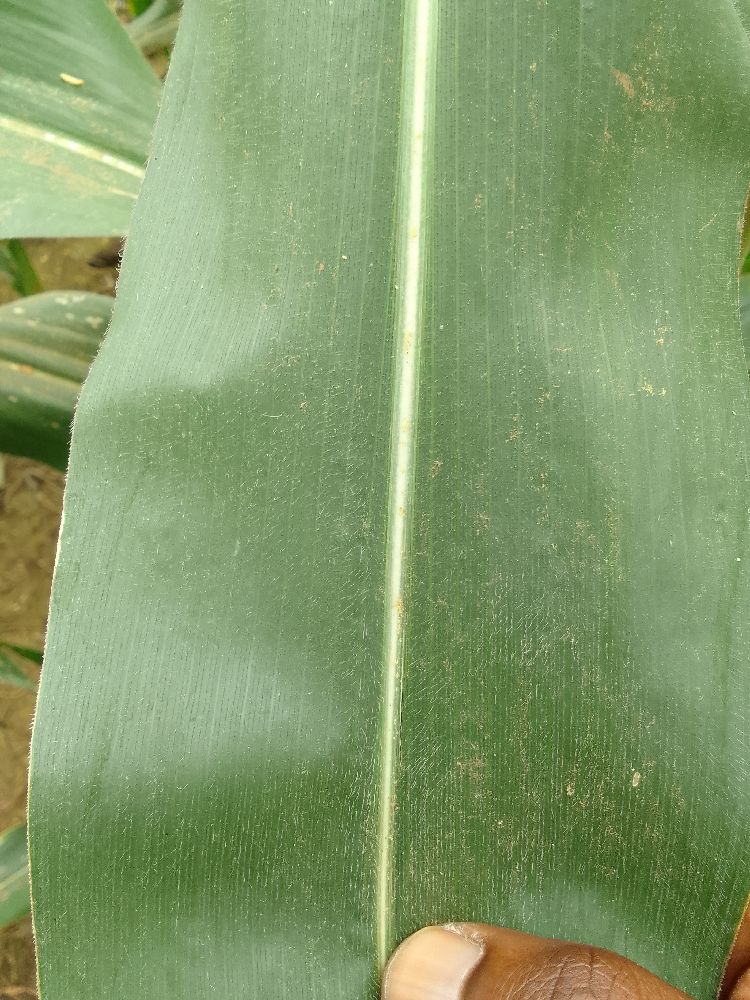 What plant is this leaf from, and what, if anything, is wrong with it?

maize, healthy
